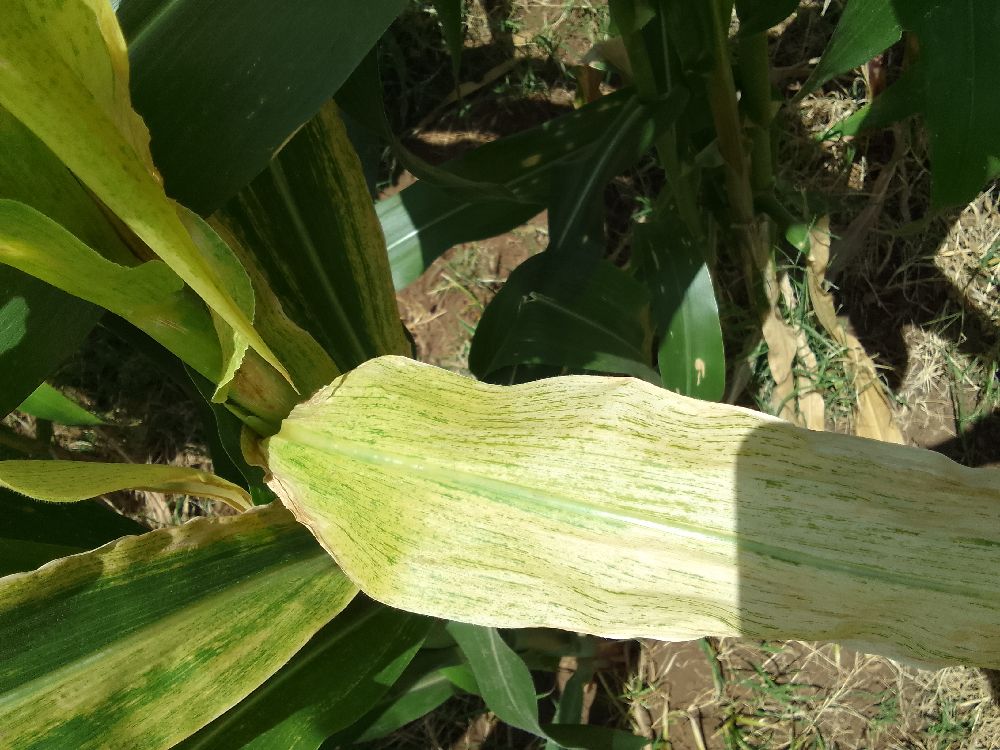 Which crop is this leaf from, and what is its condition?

maize, maize lethal necrosis
